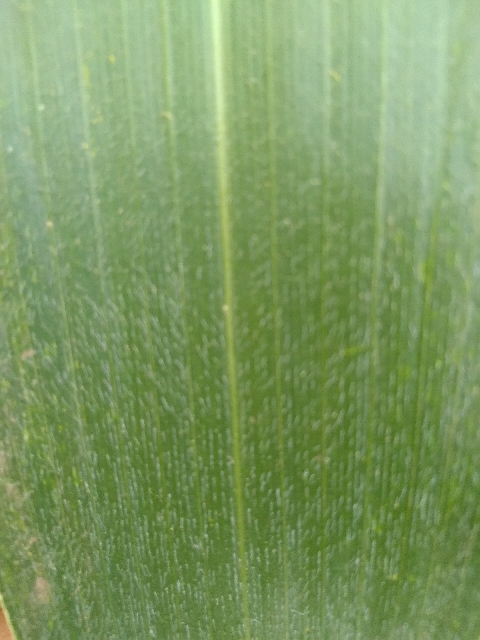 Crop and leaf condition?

maize, healthy
